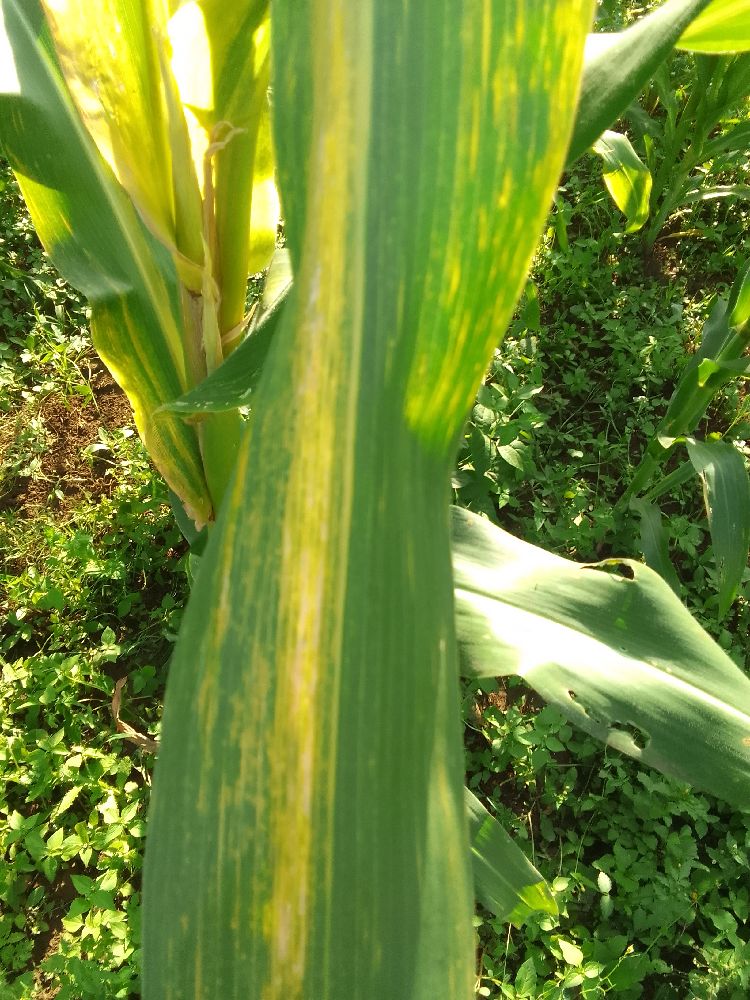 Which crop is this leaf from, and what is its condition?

maize, maize lethal necrosis
